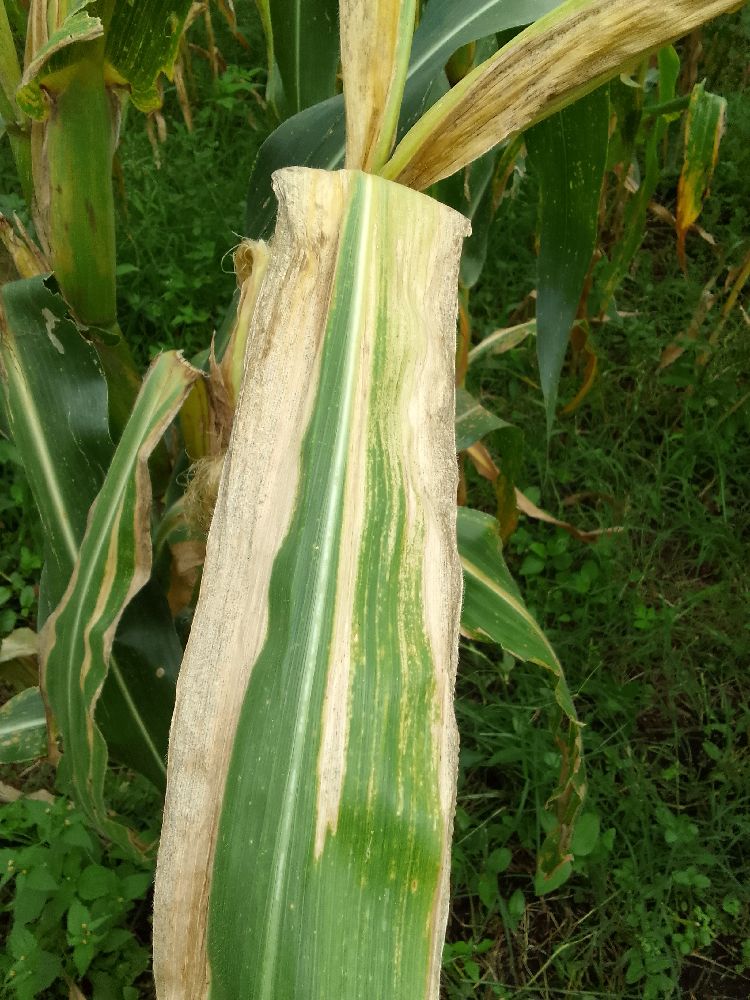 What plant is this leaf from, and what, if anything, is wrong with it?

maize, maize lethal necrosis
